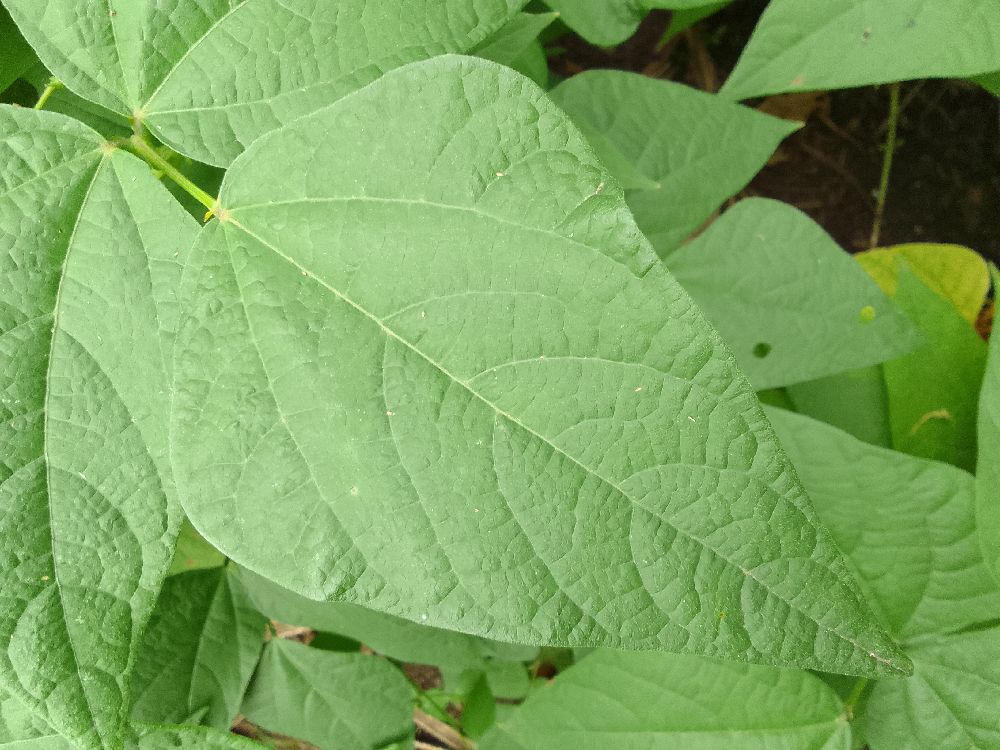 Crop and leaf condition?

common bean, healthy
